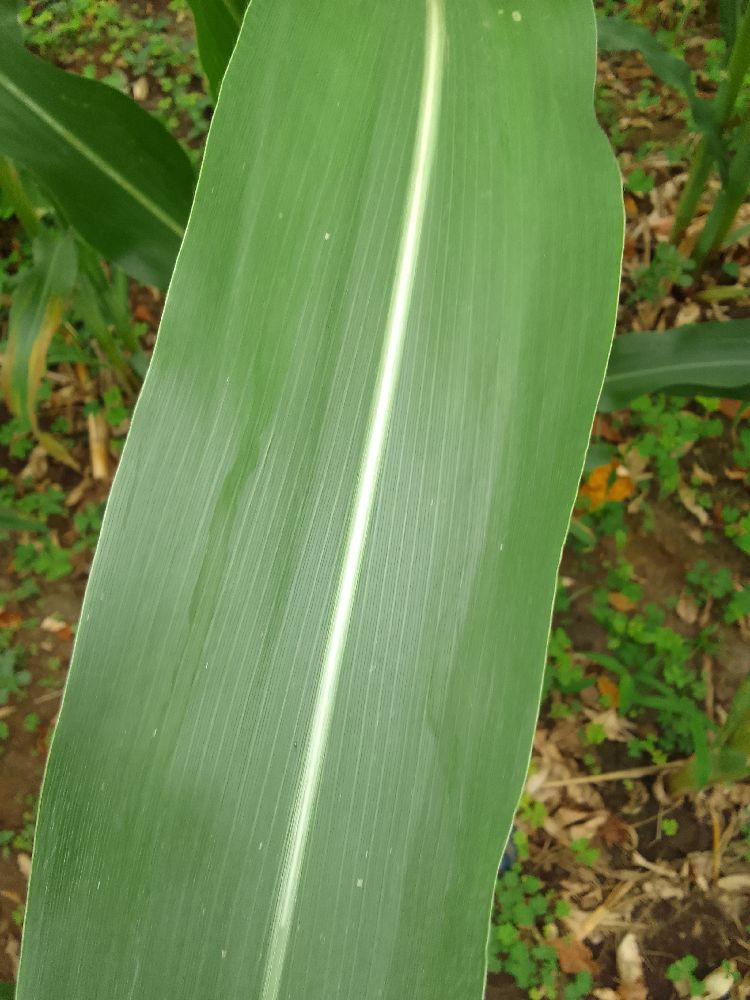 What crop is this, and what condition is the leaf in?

maize, healthy
